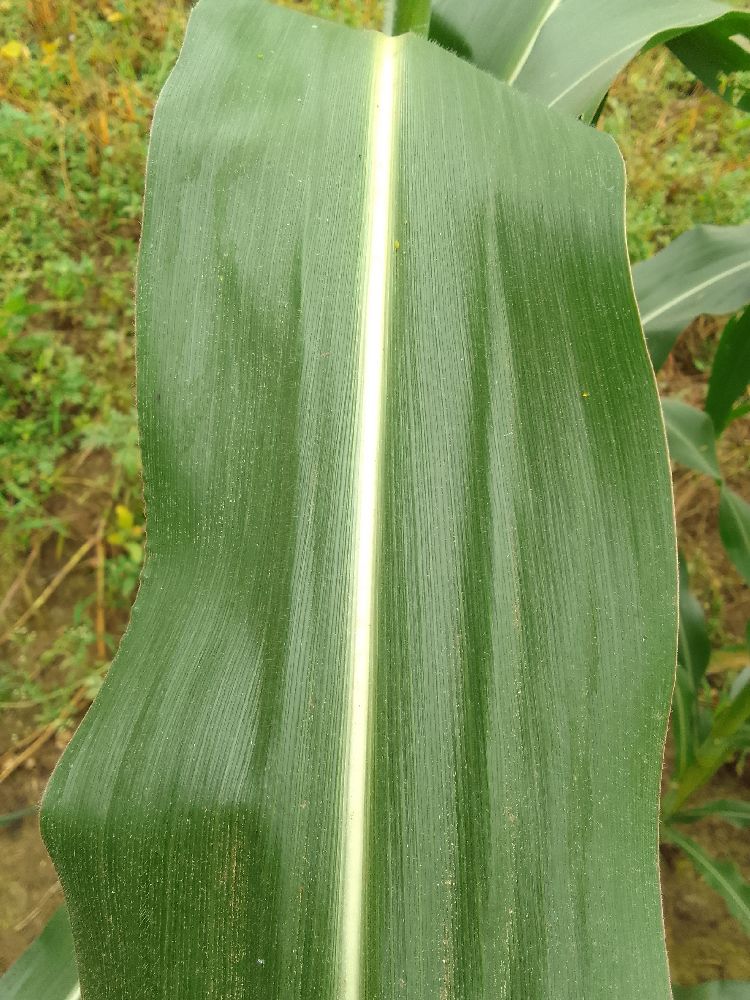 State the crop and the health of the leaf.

maize, healthy
